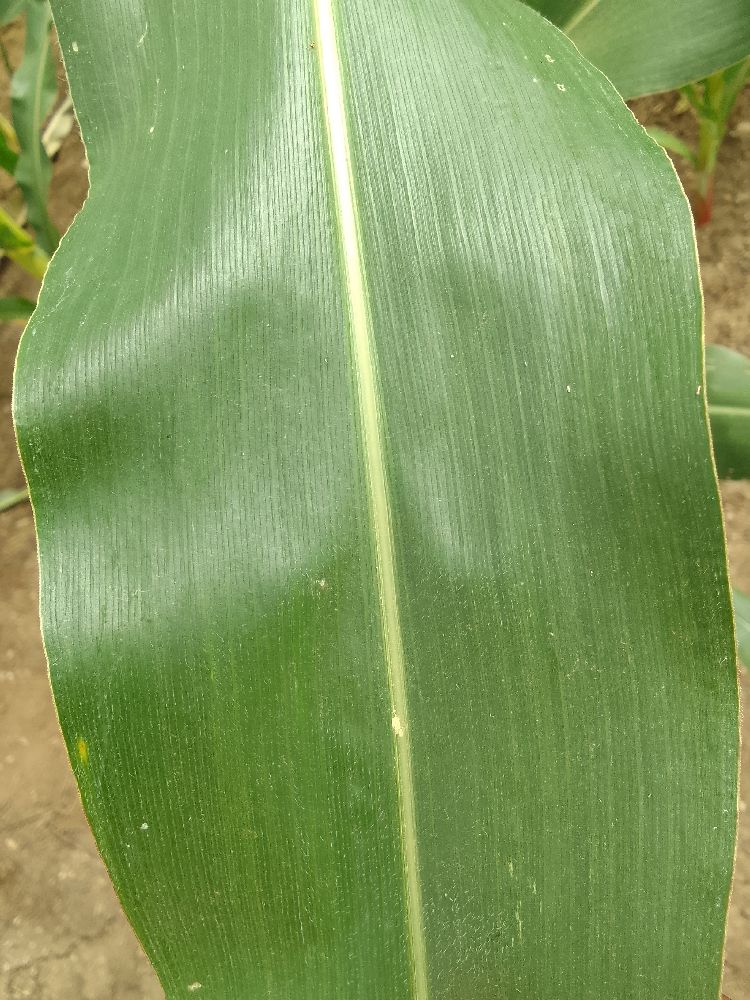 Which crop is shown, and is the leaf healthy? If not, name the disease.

maize, healthy
